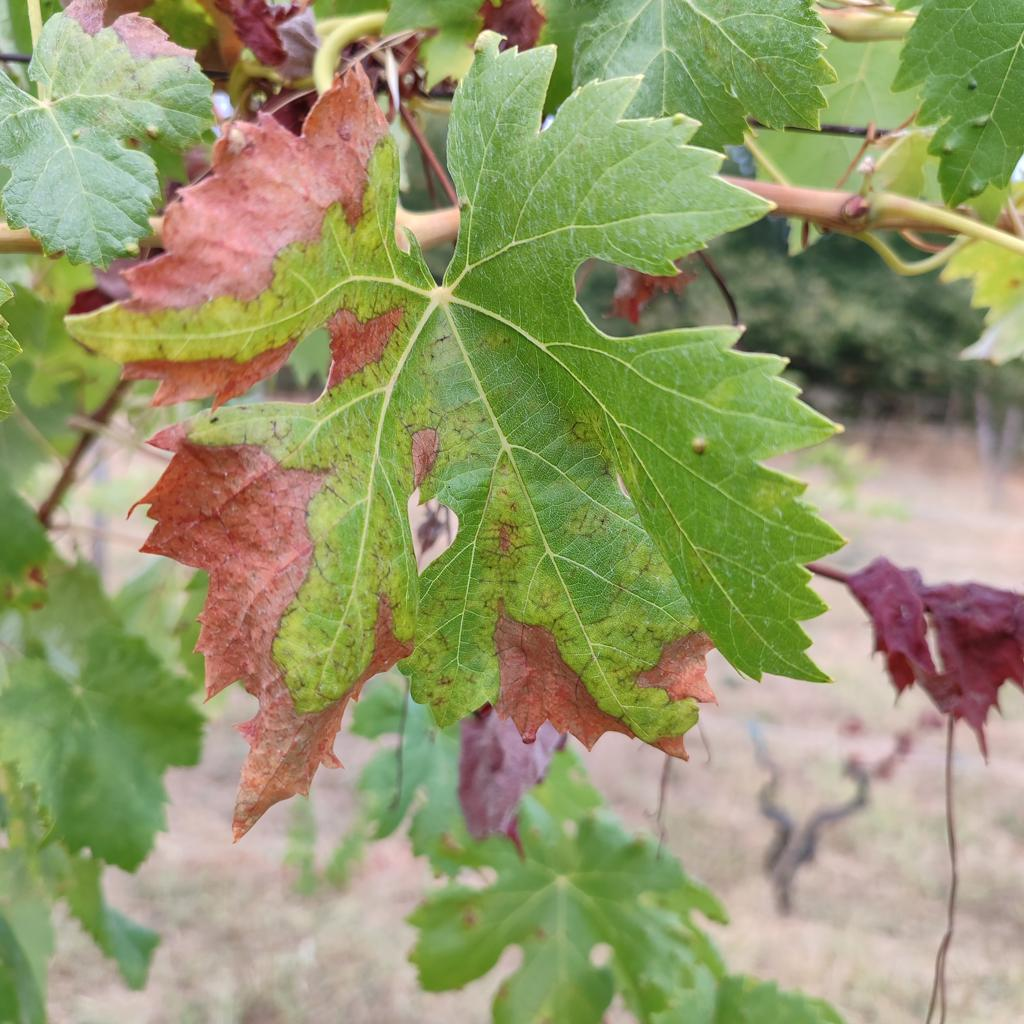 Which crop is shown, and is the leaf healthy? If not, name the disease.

grapevine, esca complex
